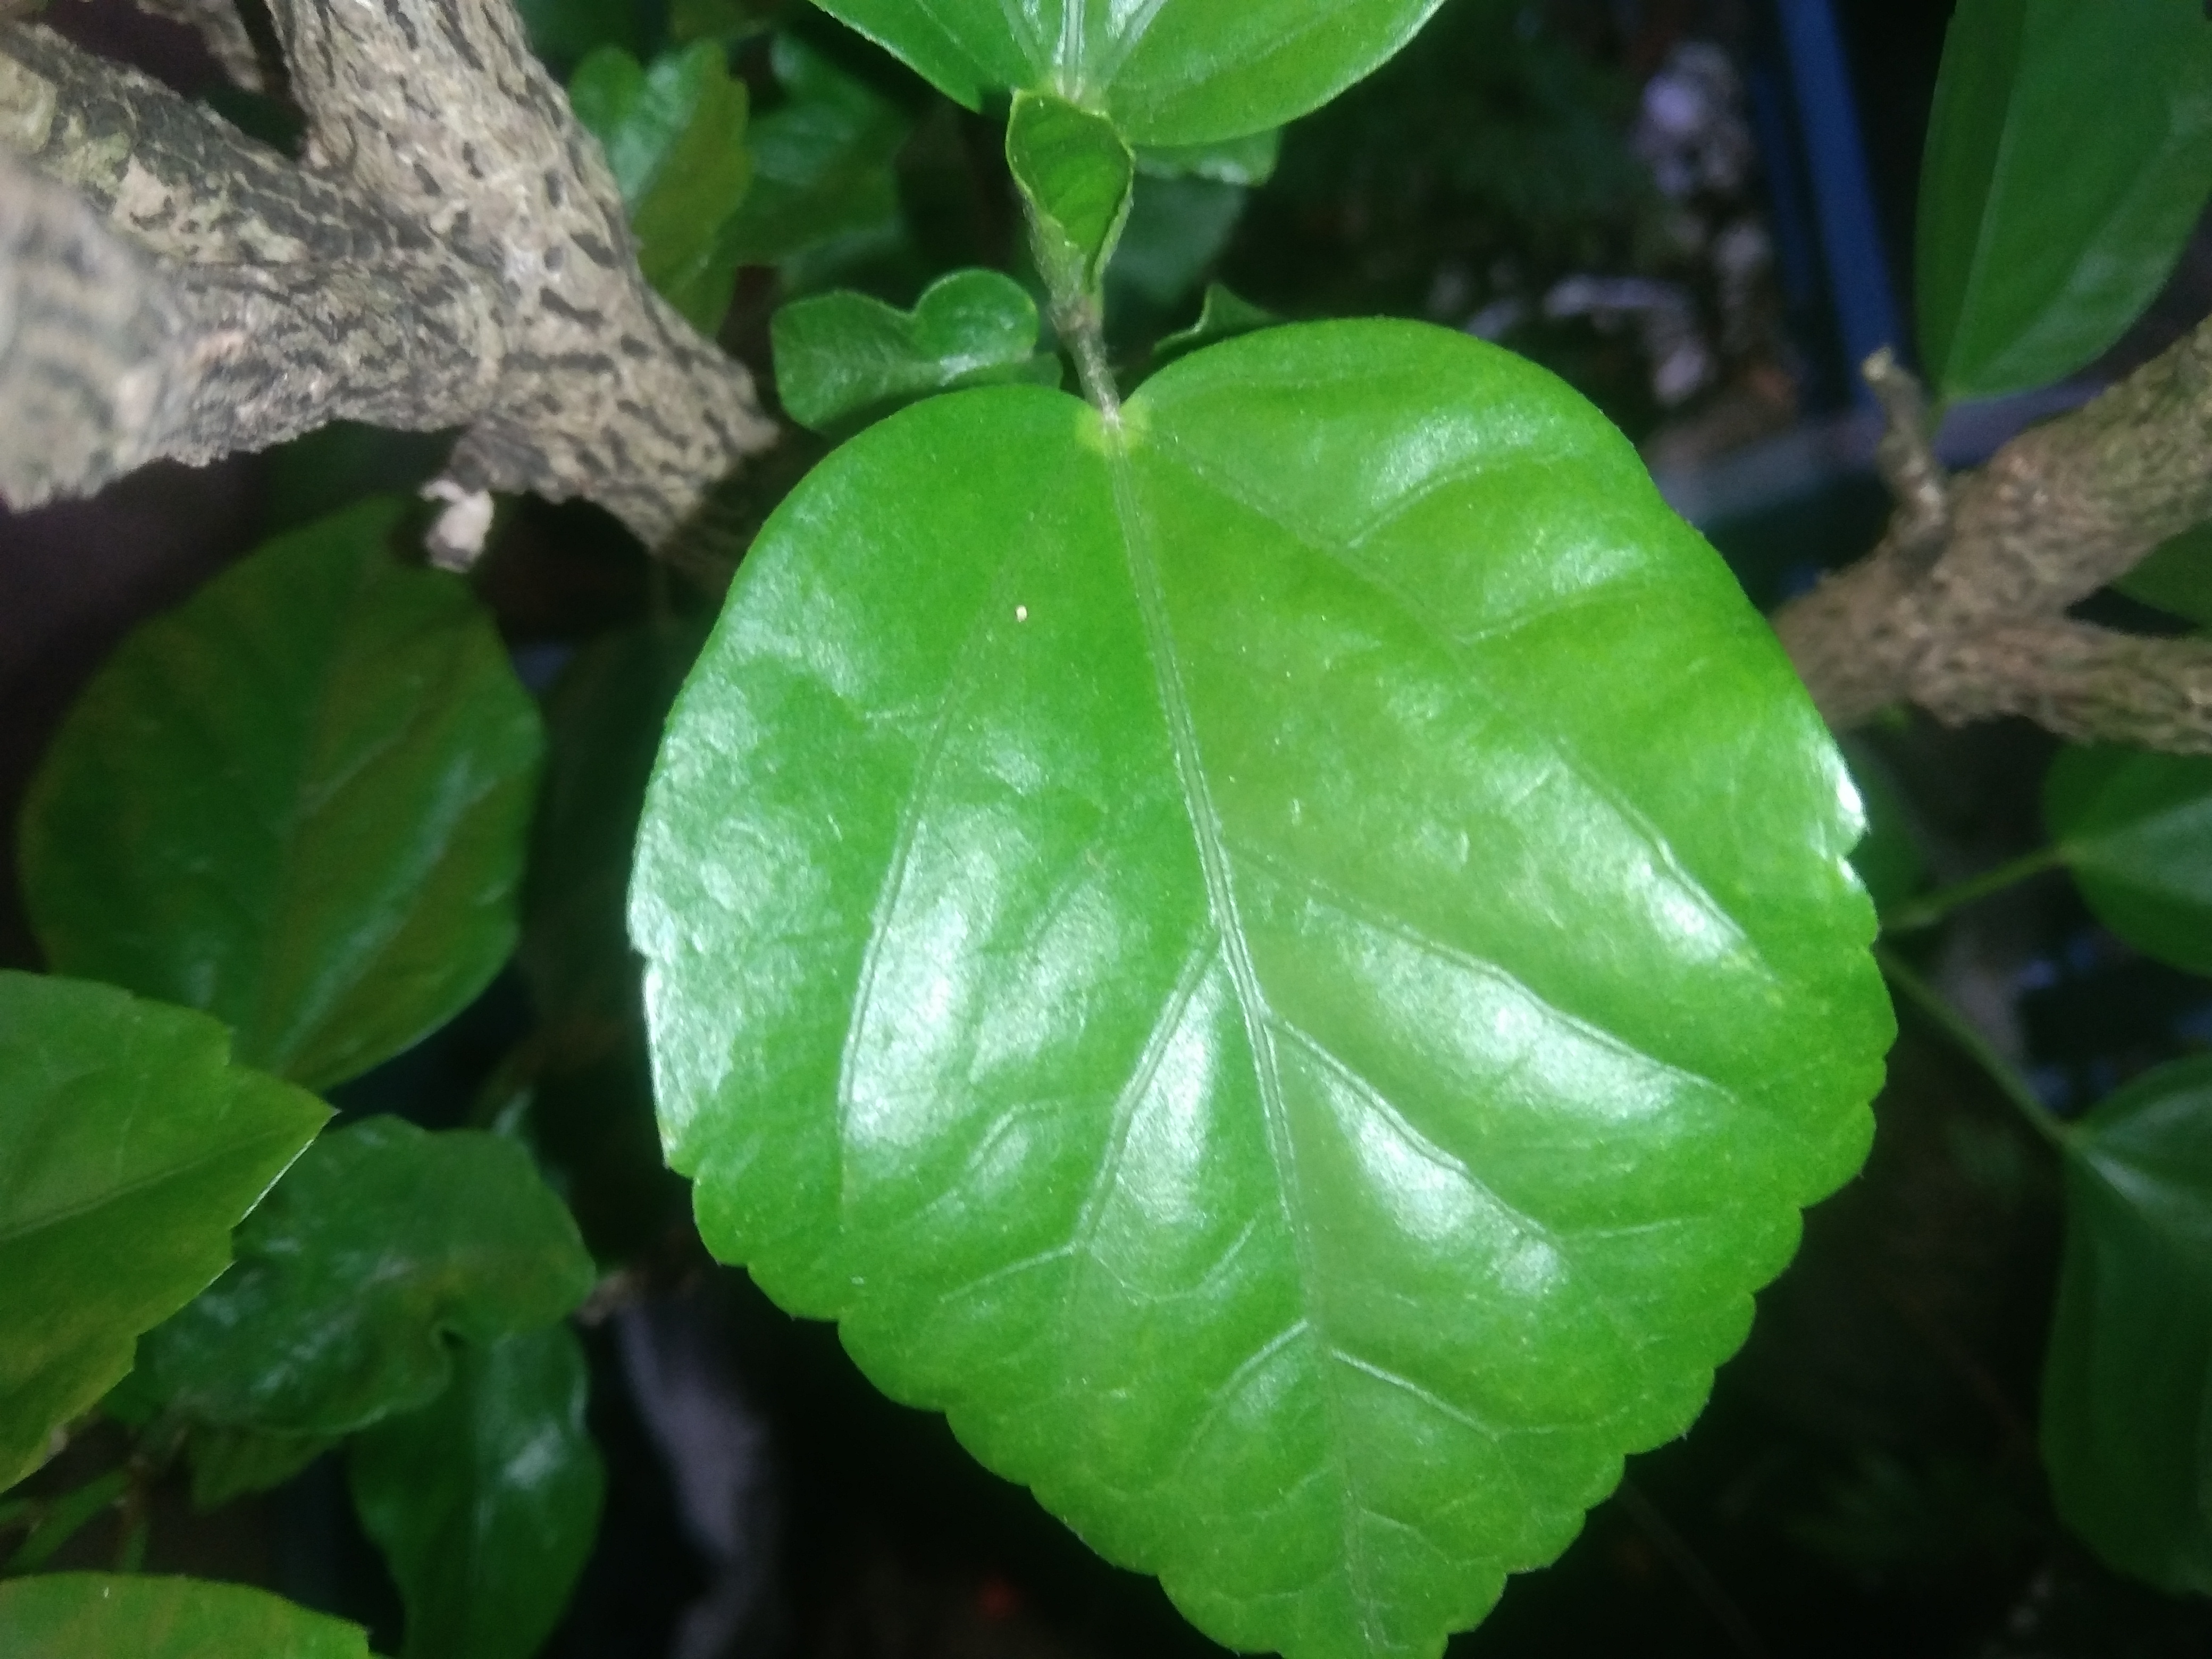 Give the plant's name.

hibiscus
